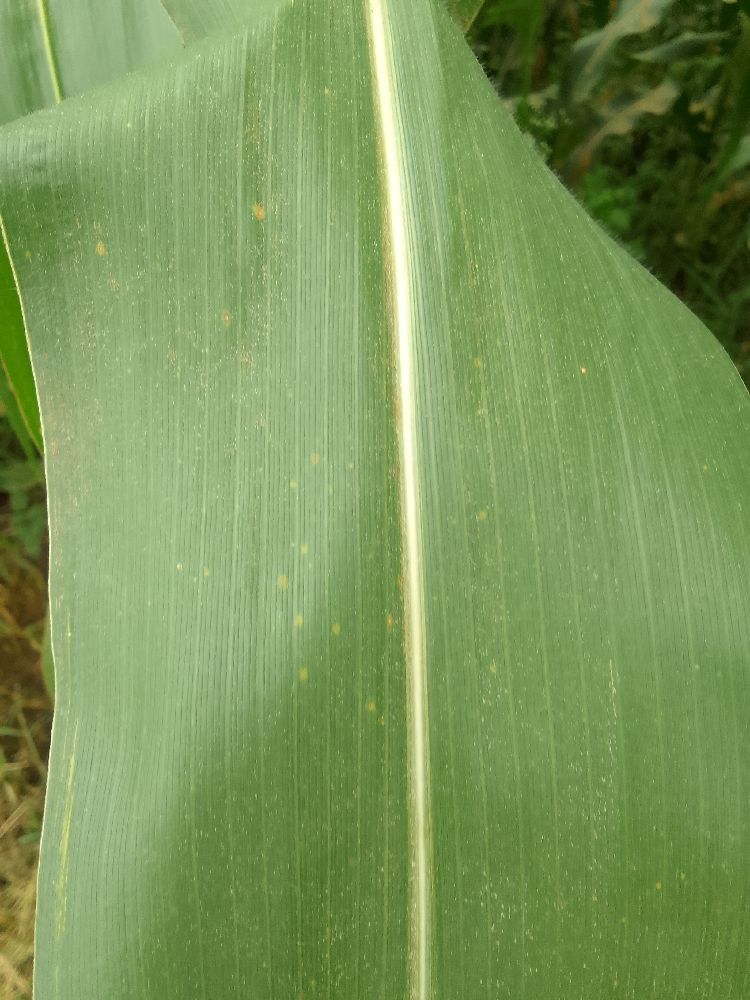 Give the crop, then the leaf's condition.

maize, healthy
